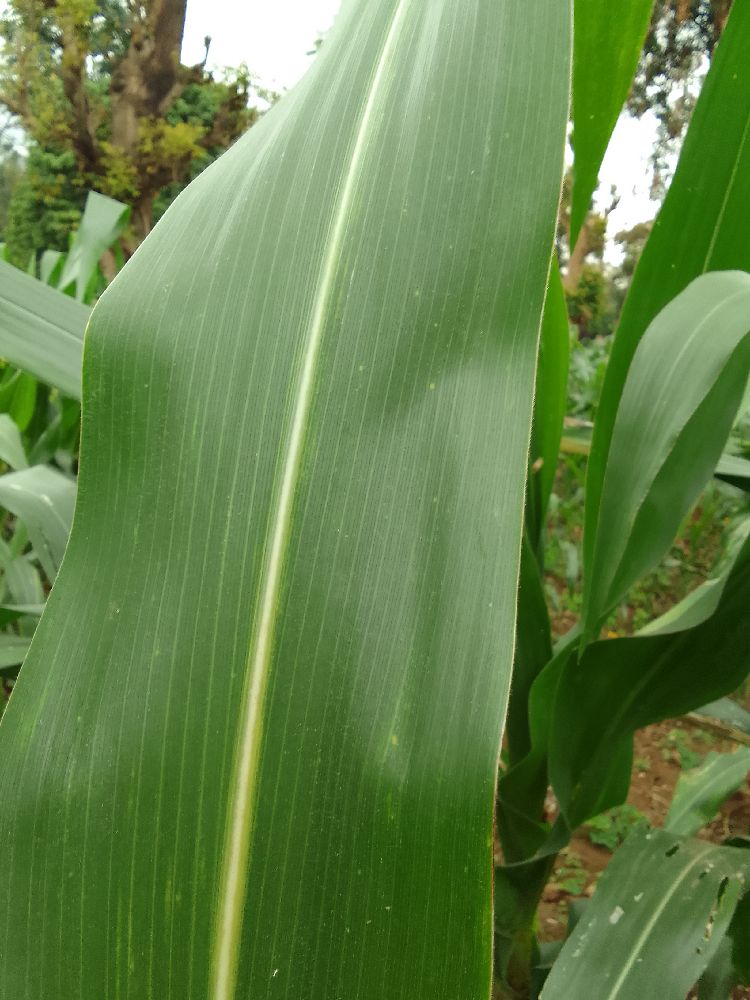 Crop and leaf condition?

maize, healthy
